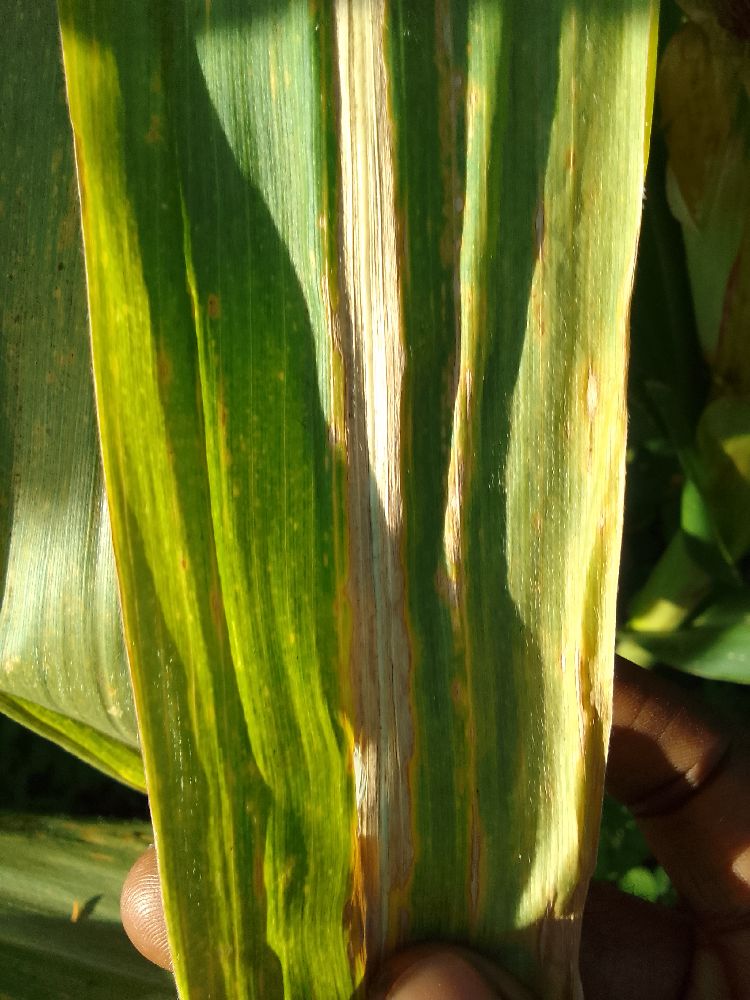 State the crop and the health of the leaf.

maize, maize lethal necrosis
